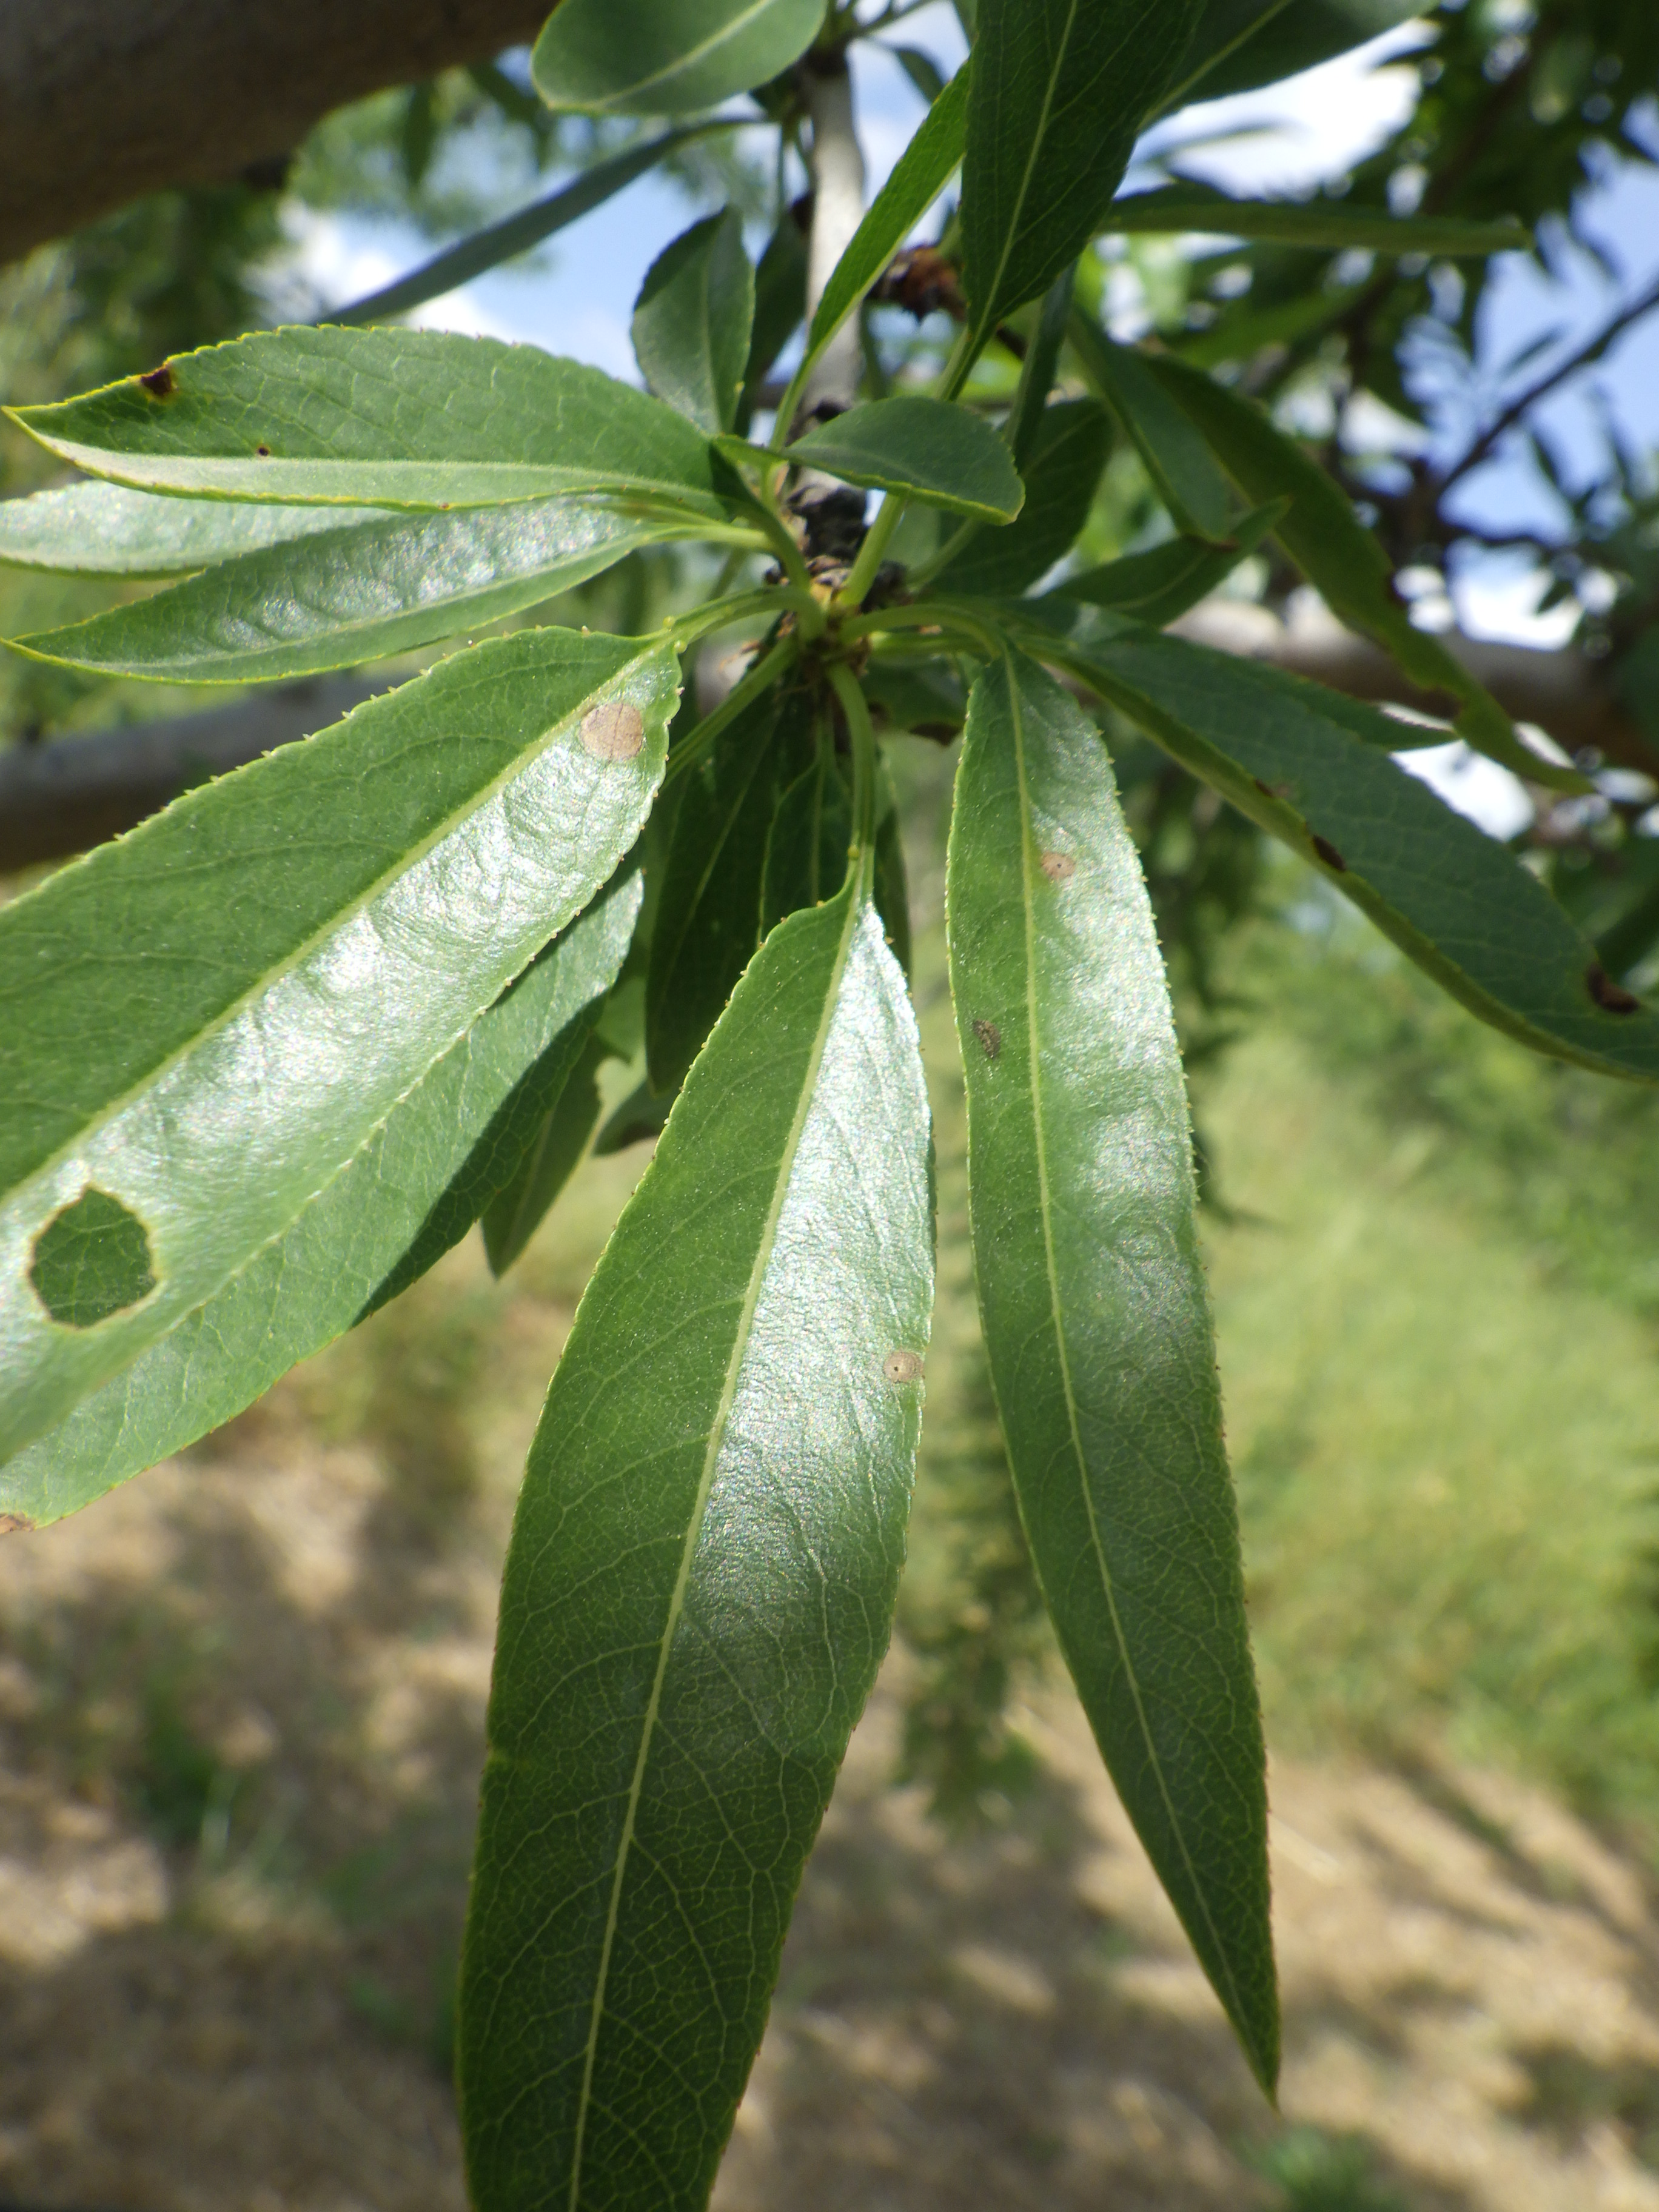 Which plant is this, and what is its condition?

almond, phytophagous, shot hole disease
